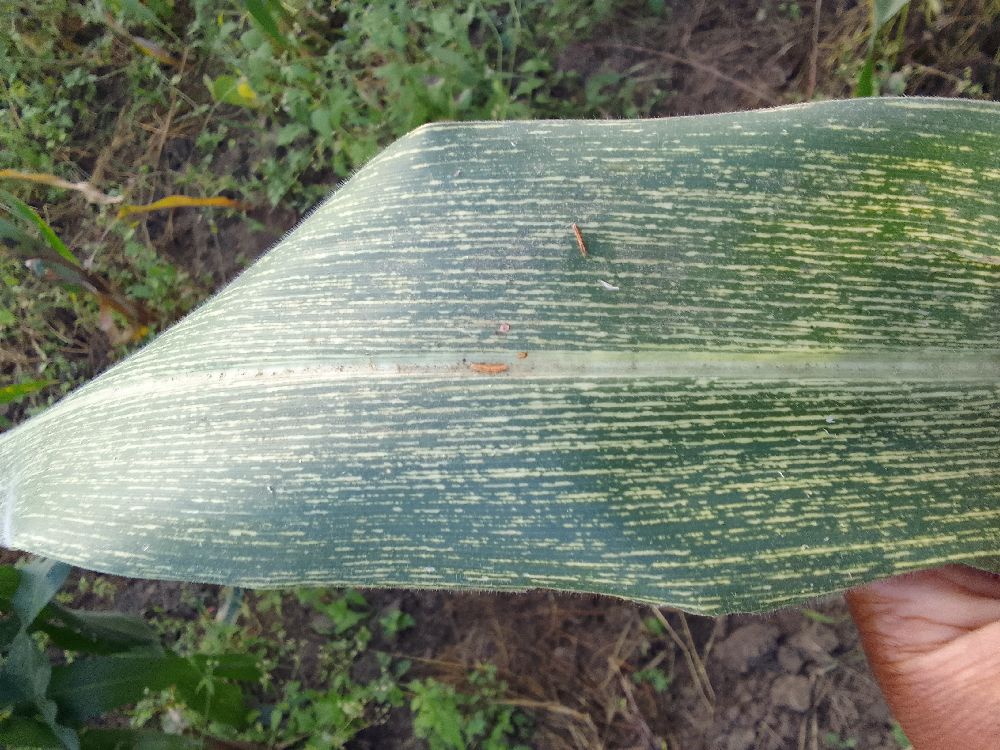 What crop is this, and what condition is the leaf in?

maize, maize streak virus
